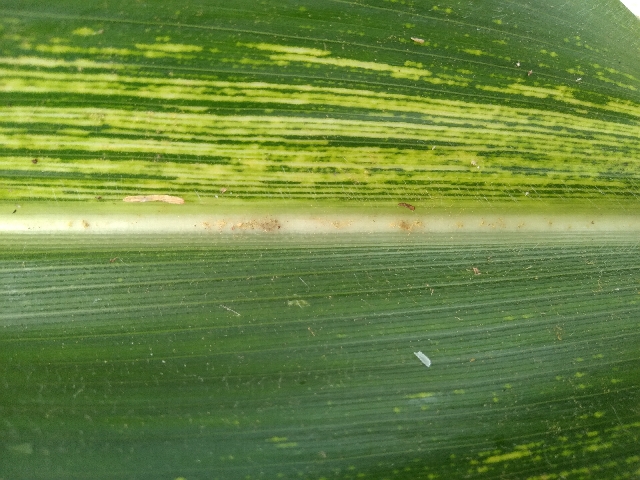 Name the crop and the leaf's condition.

maize, maize streak virus
